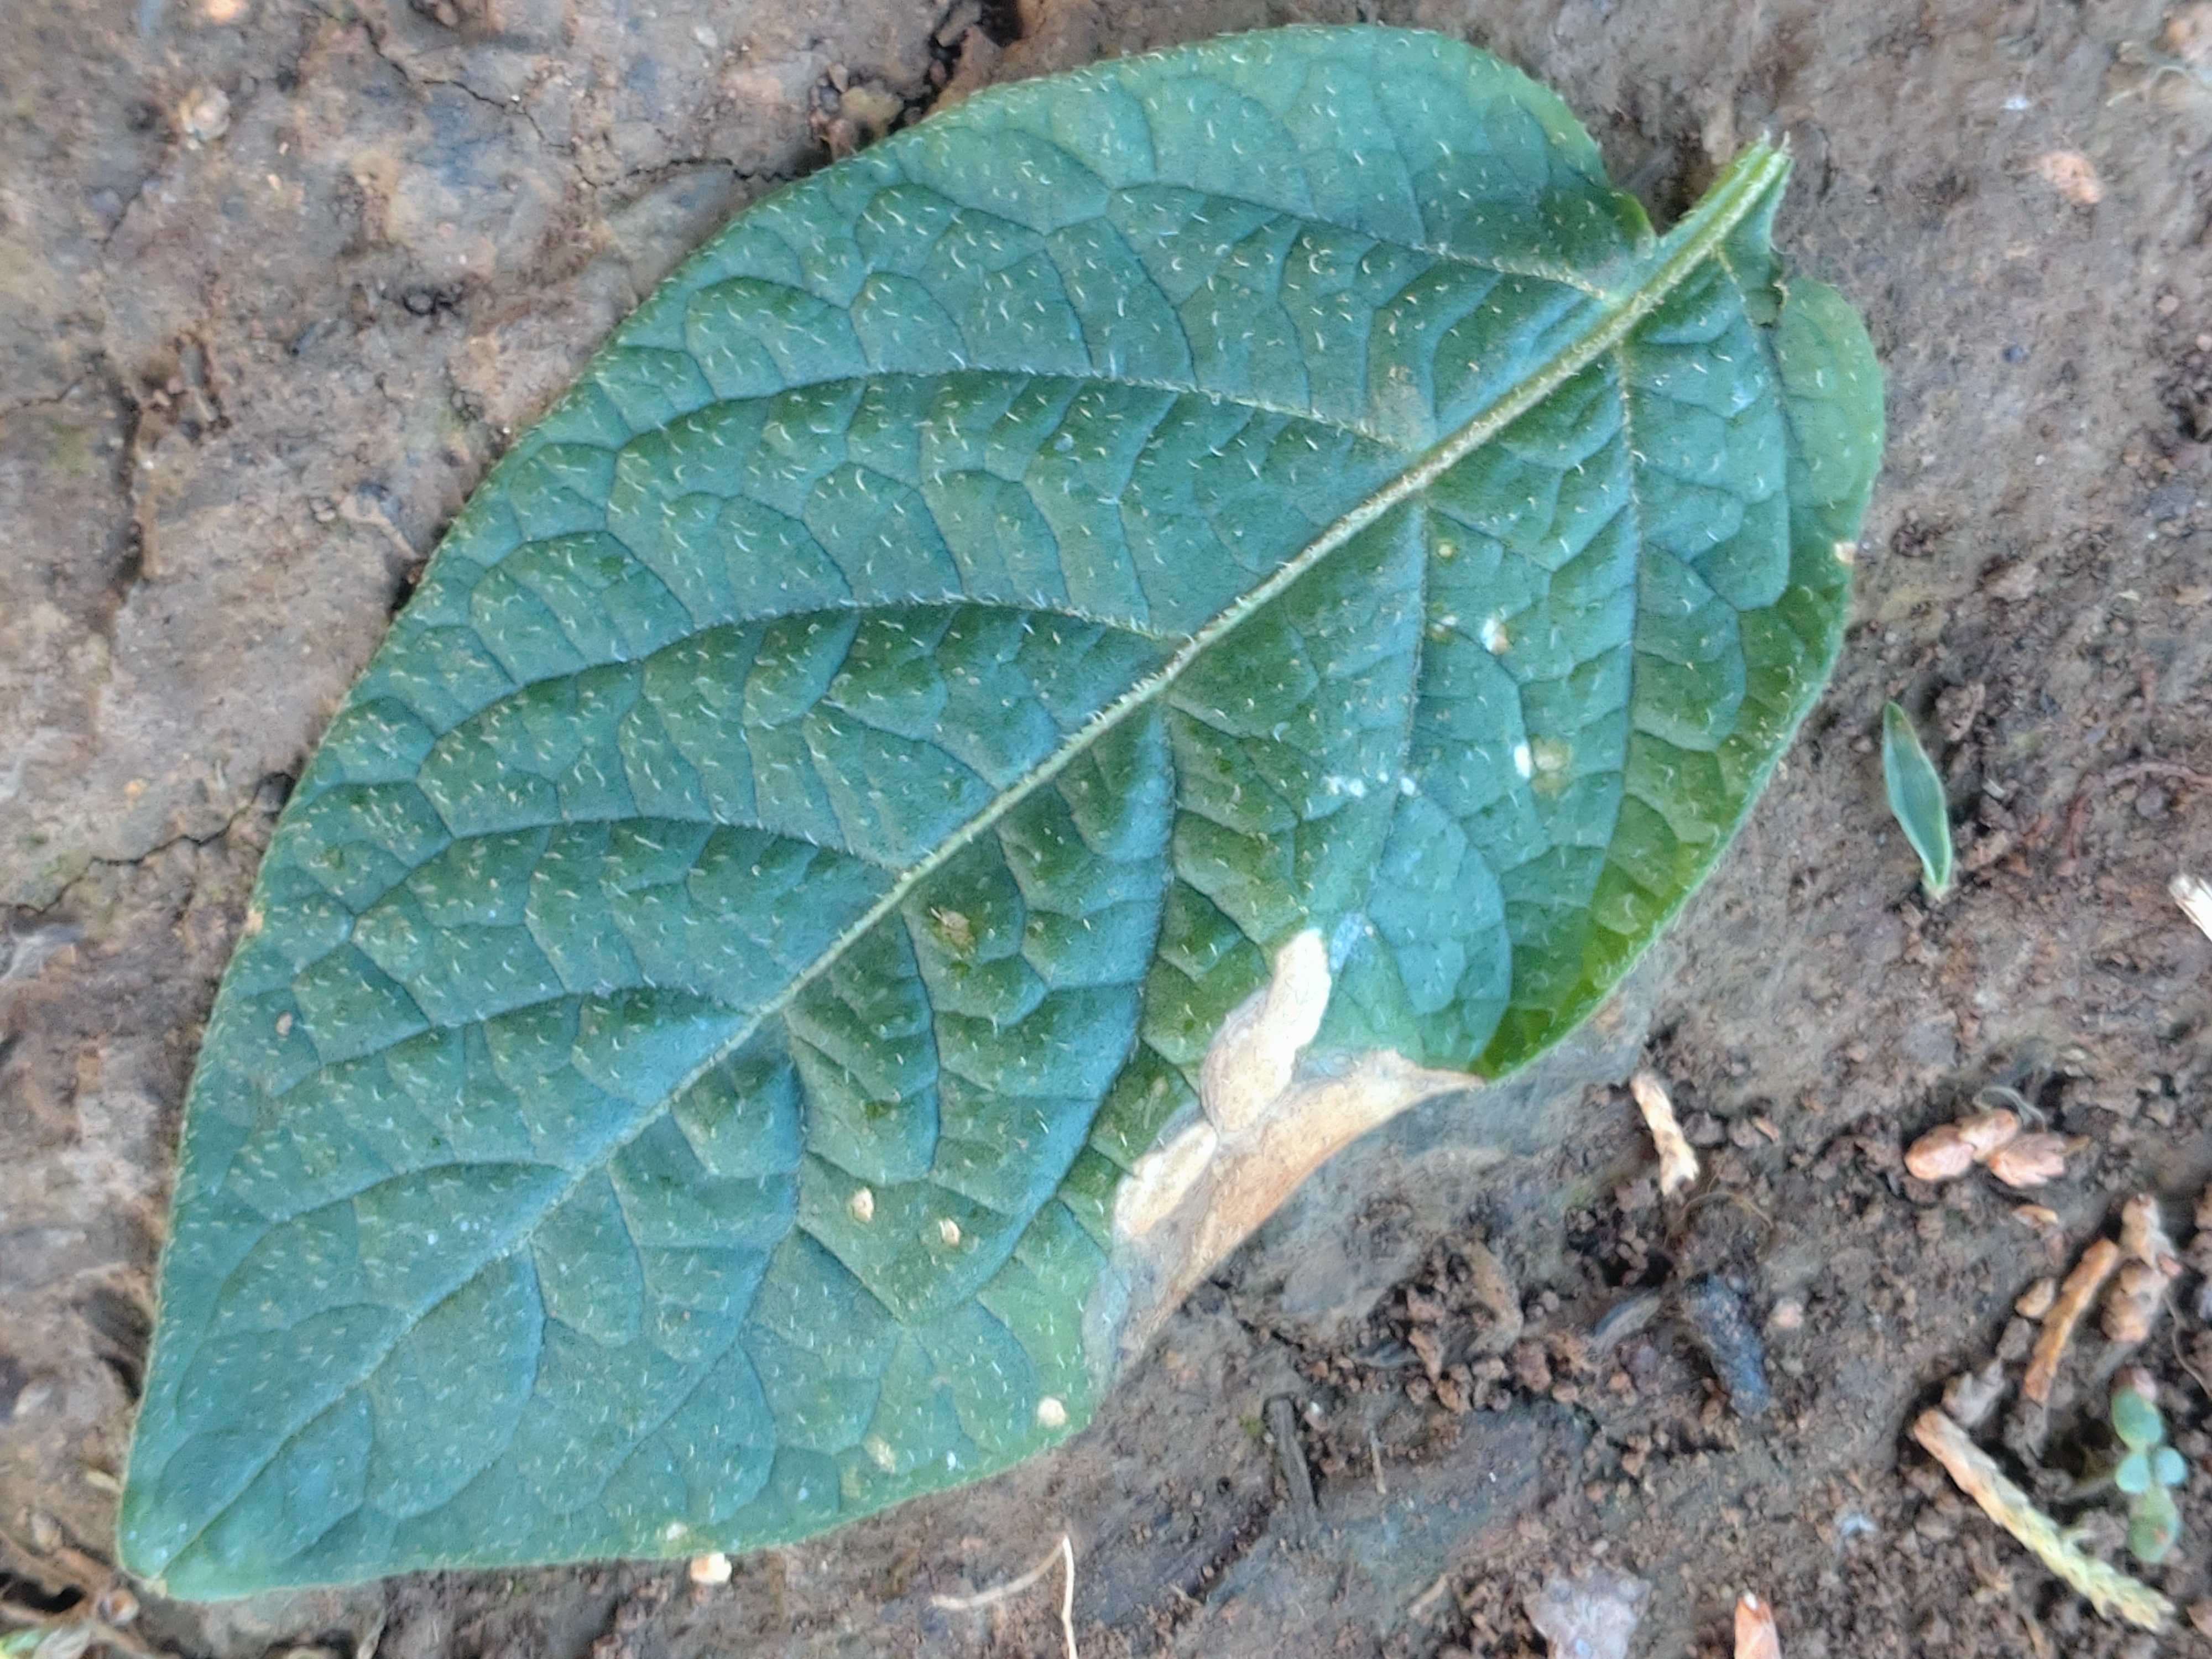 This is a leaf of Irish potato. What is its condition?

early blight
